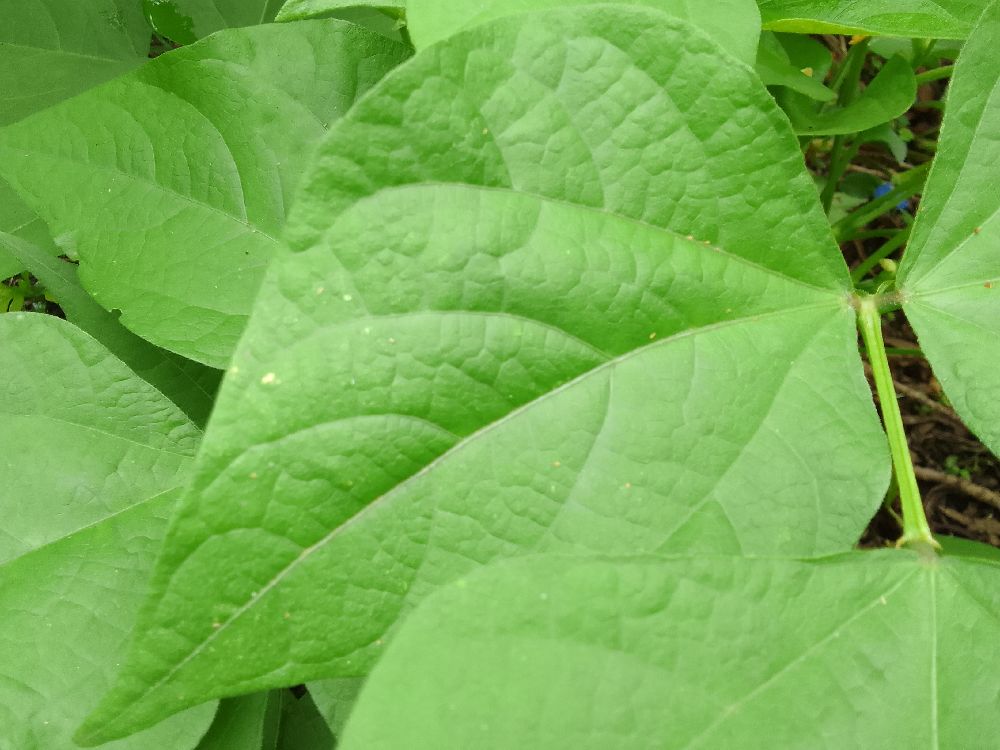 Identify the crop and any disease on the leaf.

common bean, healthy
